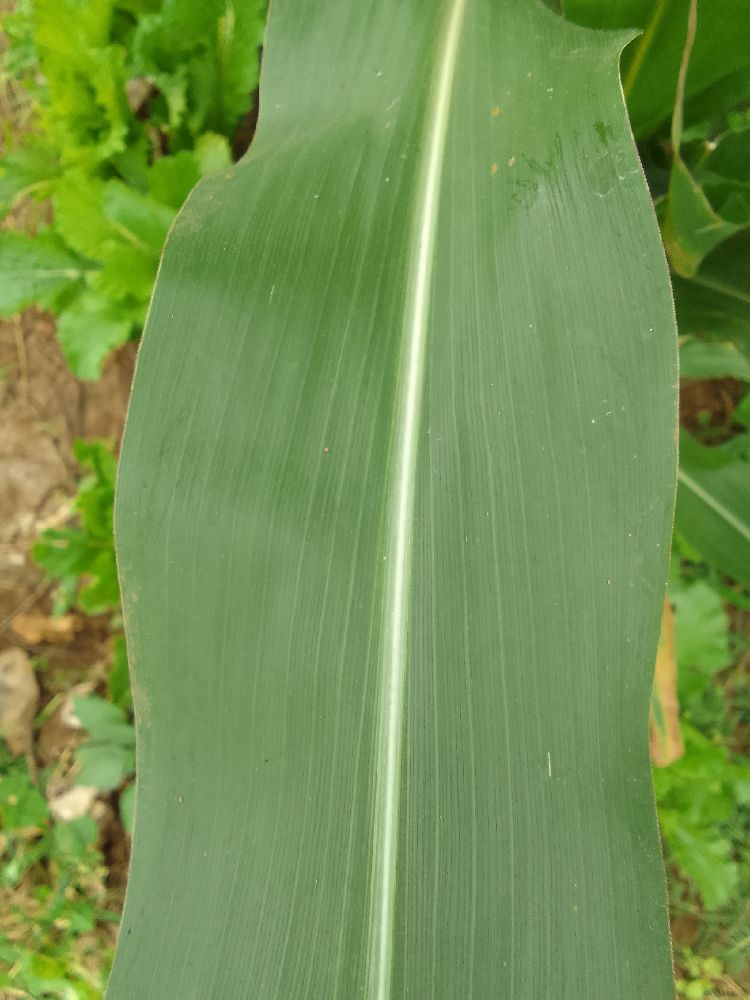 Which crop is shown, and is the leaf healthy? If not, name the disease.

maize, healthy
